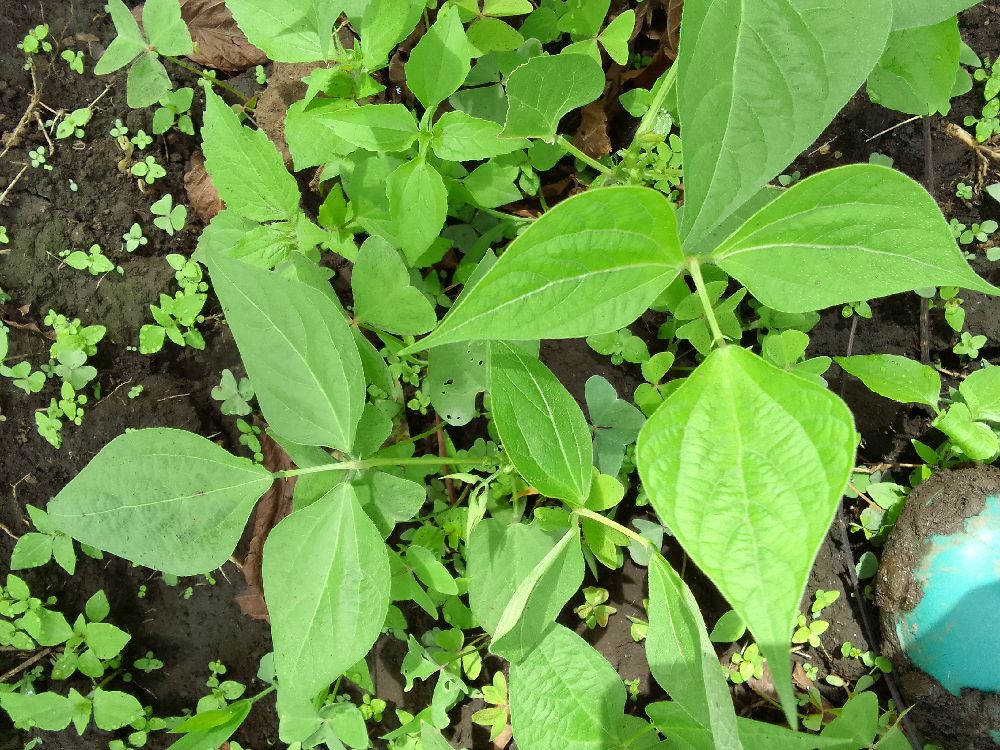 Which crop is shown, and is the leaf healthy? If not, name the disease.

common bean, healthy
